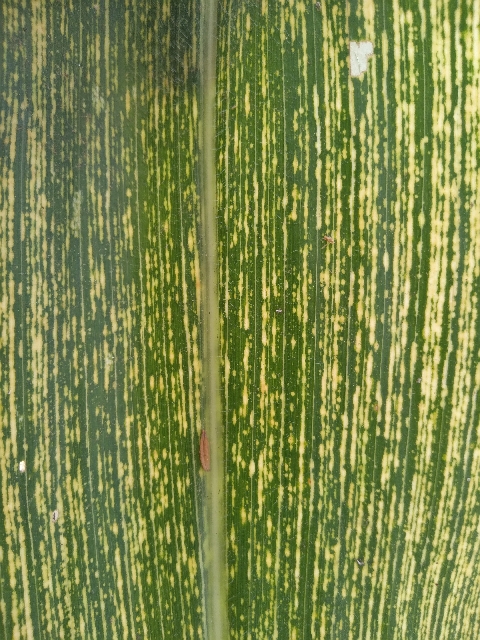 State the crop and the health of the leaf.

maize, maize streak virus
